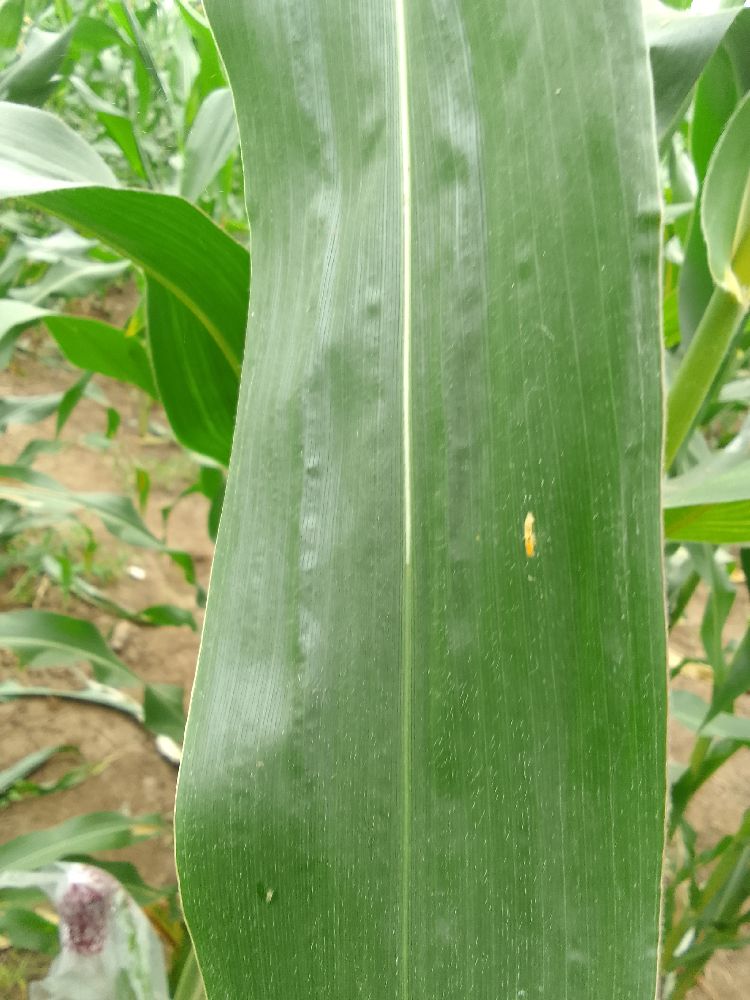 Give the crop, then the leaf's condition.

maize, healthy
